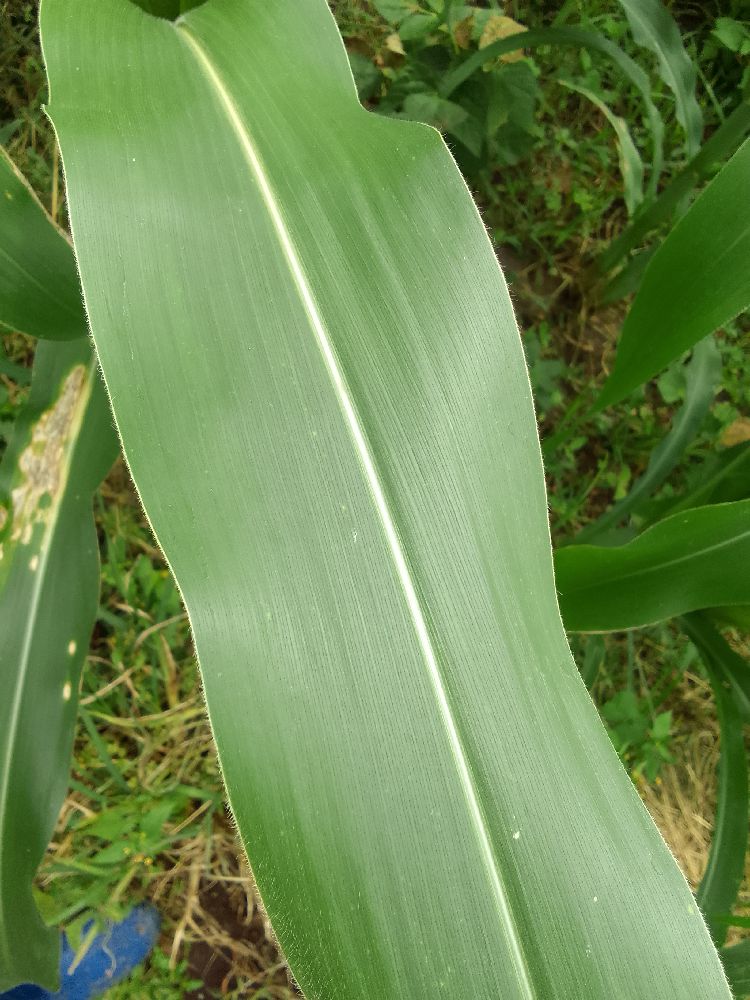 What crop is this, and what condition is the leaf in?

maize, healthy
